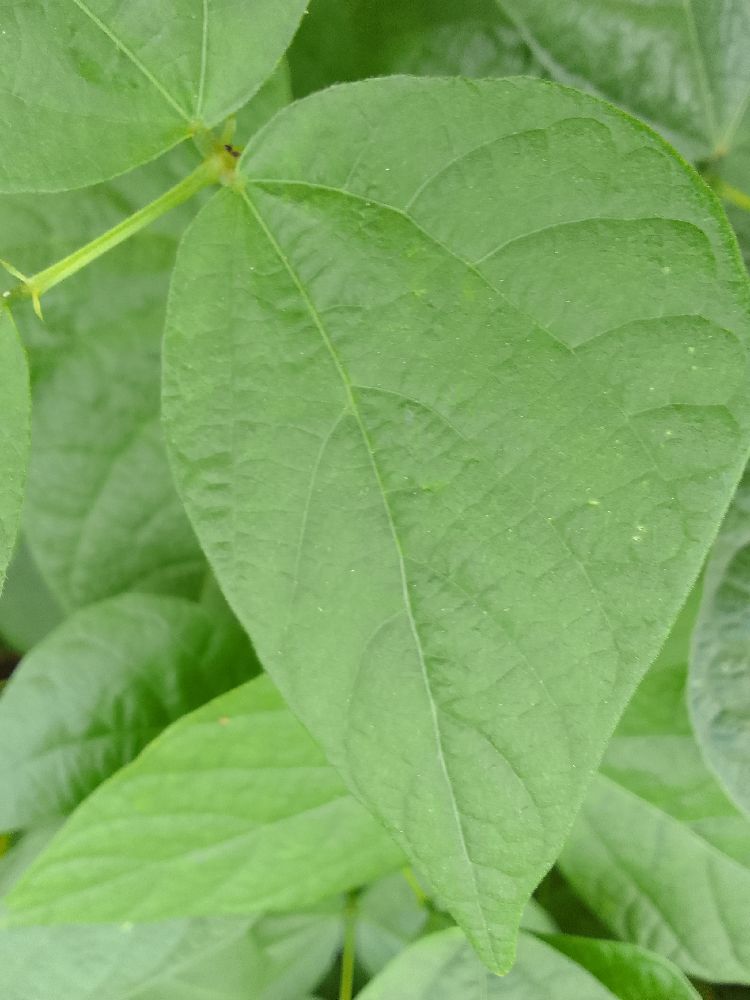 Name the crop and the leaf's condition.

common bean, healthy
